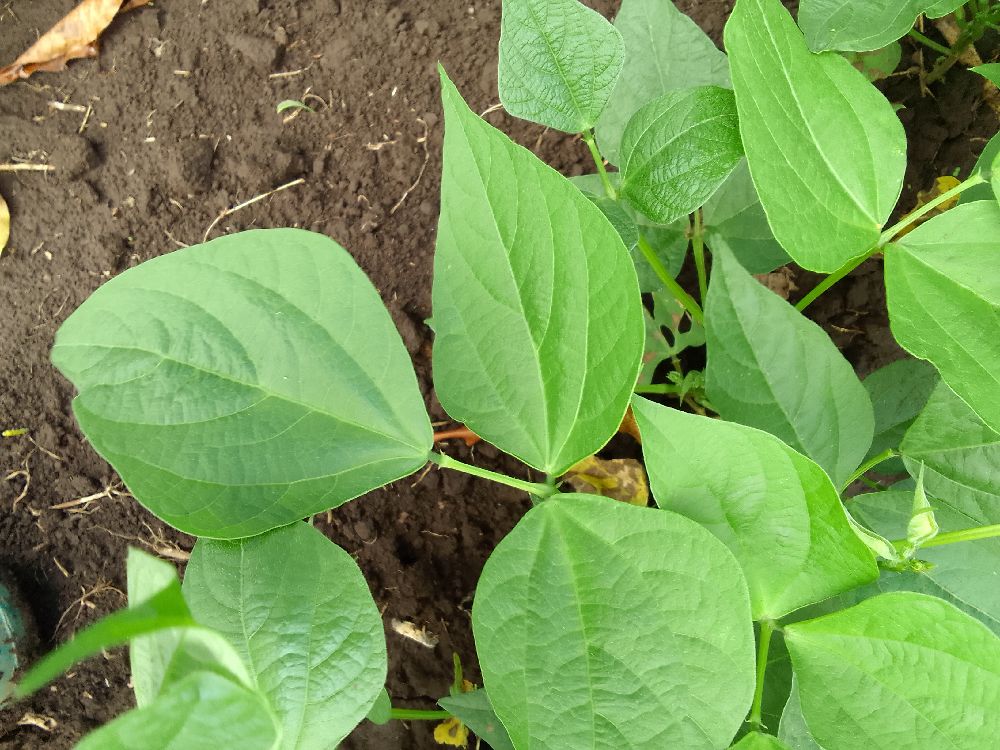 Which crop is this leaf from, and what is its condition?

common bean, bean rust
